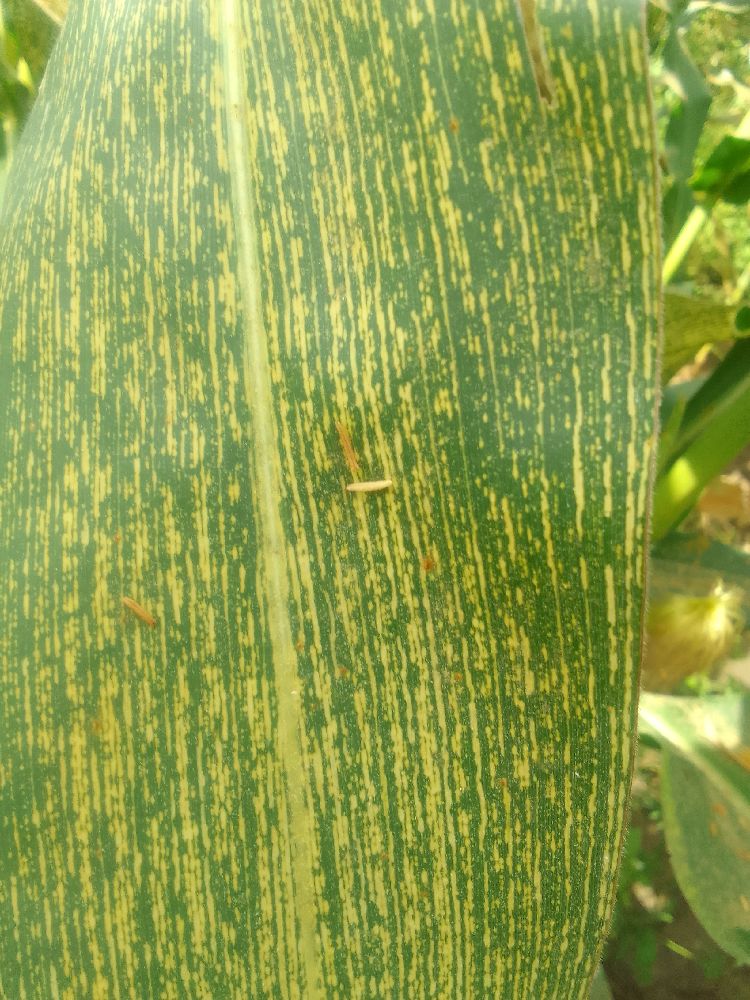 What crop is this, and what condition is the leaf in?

maize, maize streak virus
